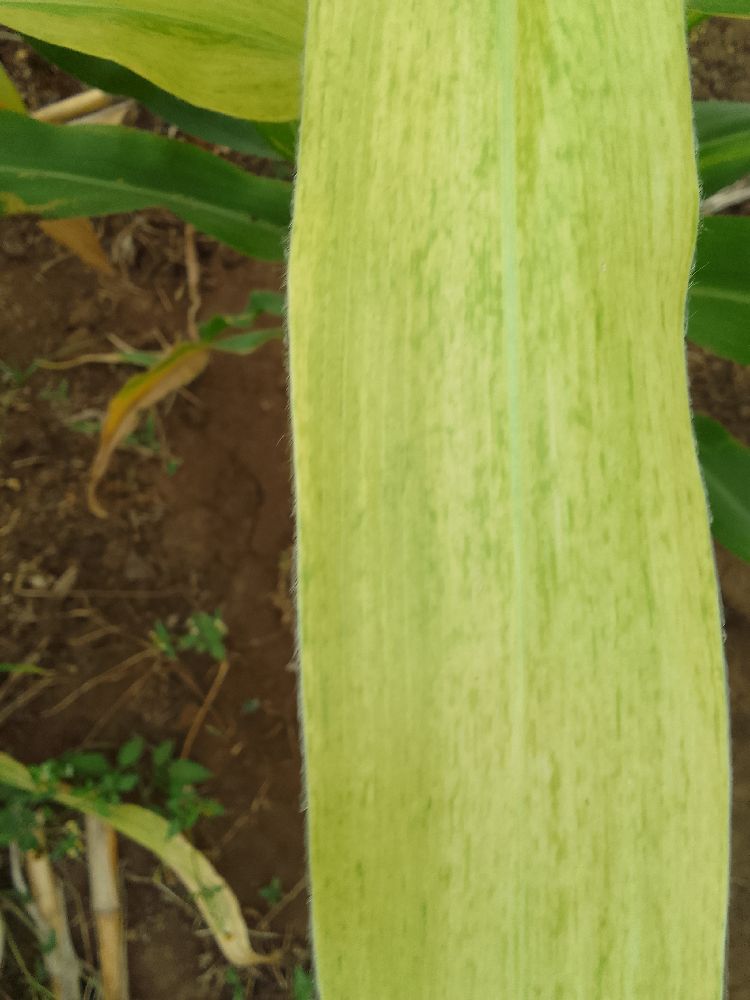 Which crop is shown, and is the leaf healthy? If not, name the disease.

maize, maize lethal necrosis
